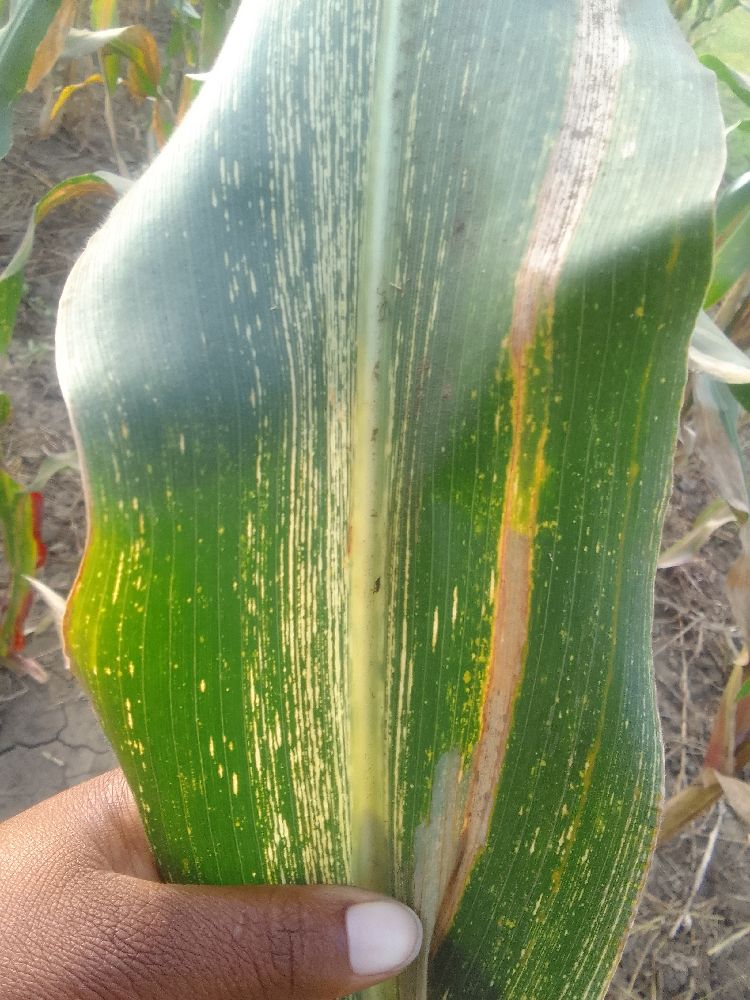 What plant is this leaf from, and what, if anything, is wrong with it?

maize, maize streak virus
